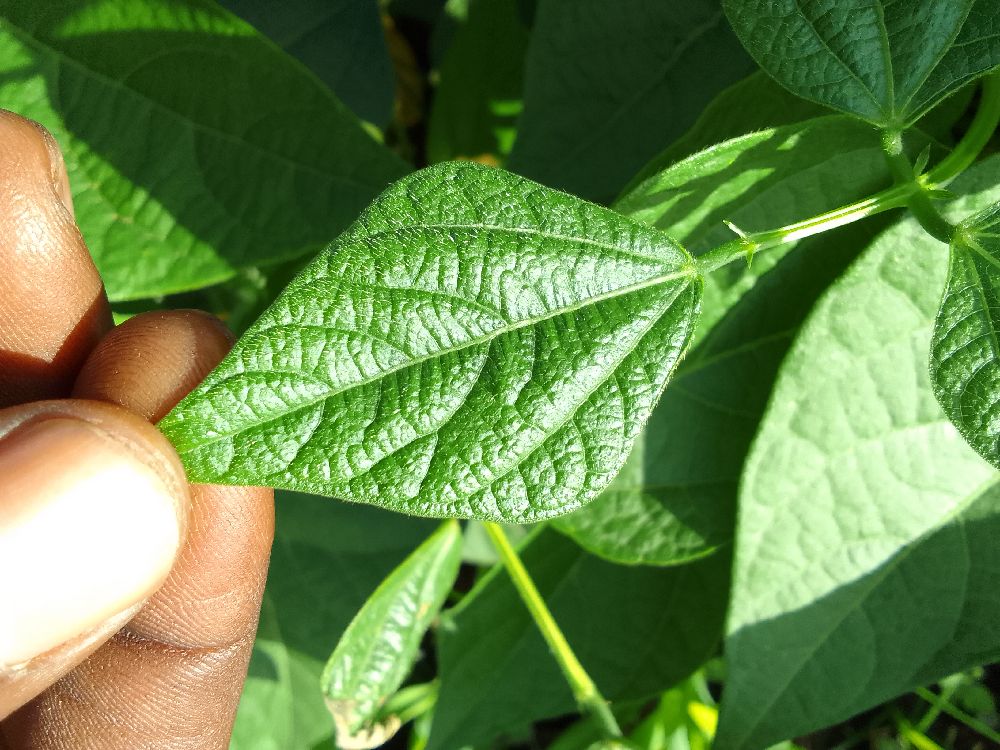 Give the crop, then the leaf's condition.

common bean, healthy
